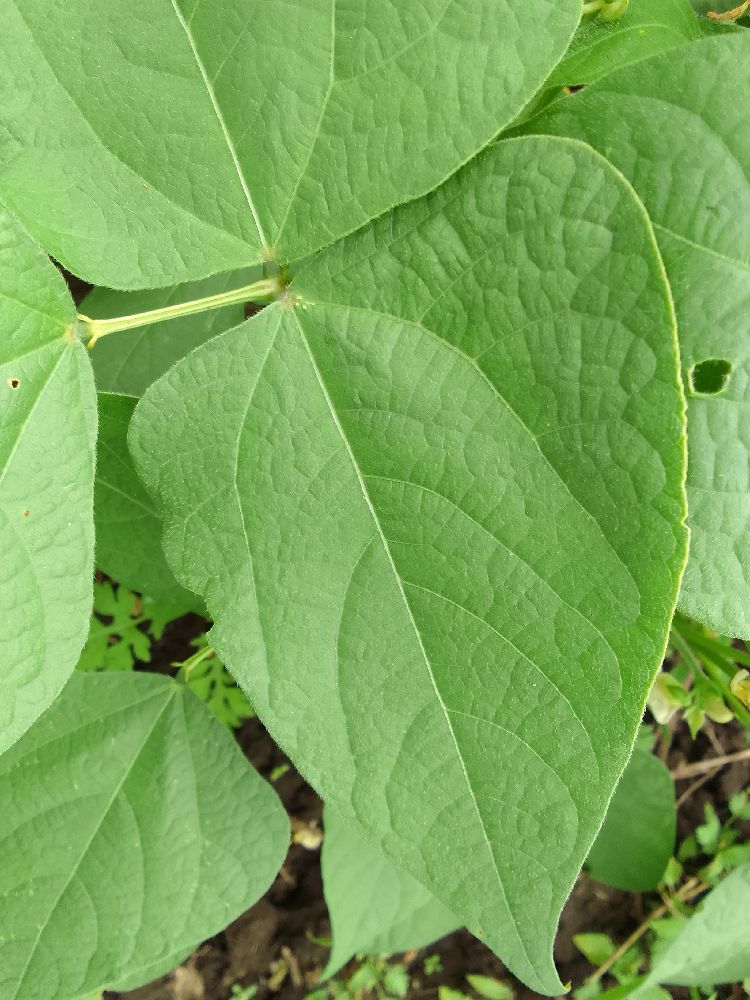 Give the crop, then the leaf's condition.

common bean, healthy
